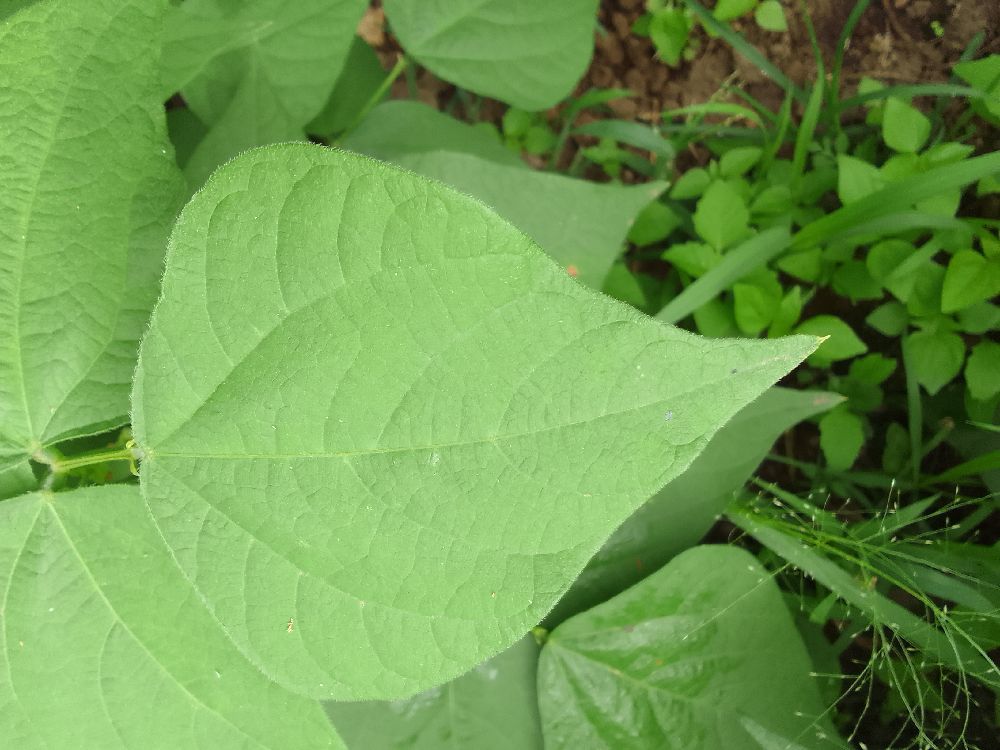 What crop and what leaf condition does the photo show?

common bean, healthy
